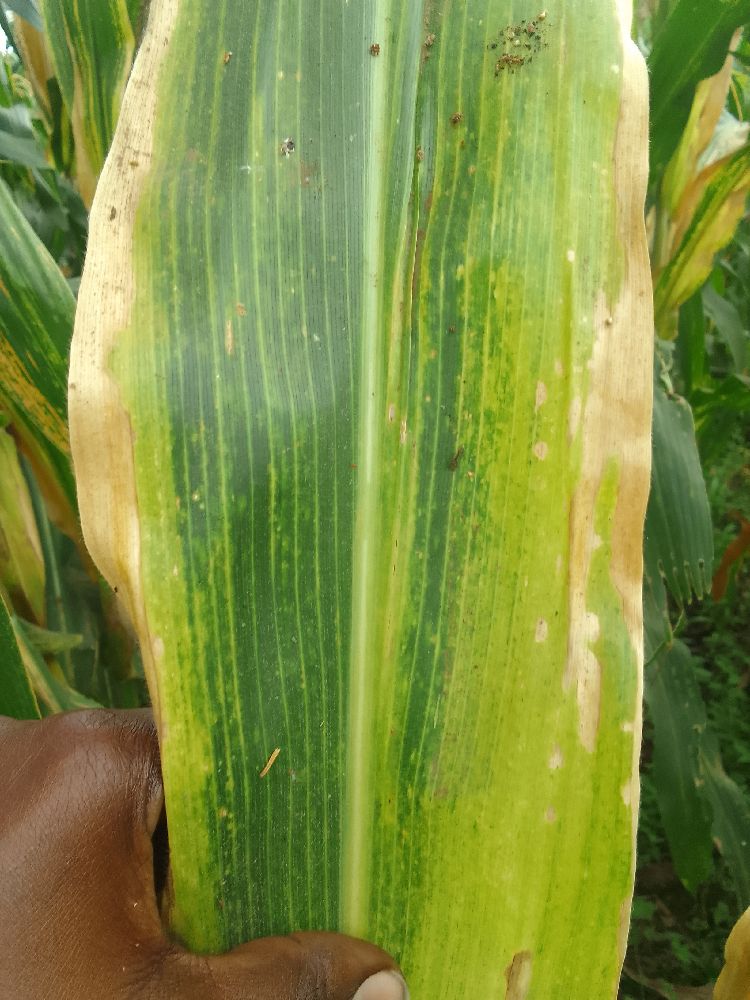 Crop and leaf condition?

maize, maize lethal necrosis
